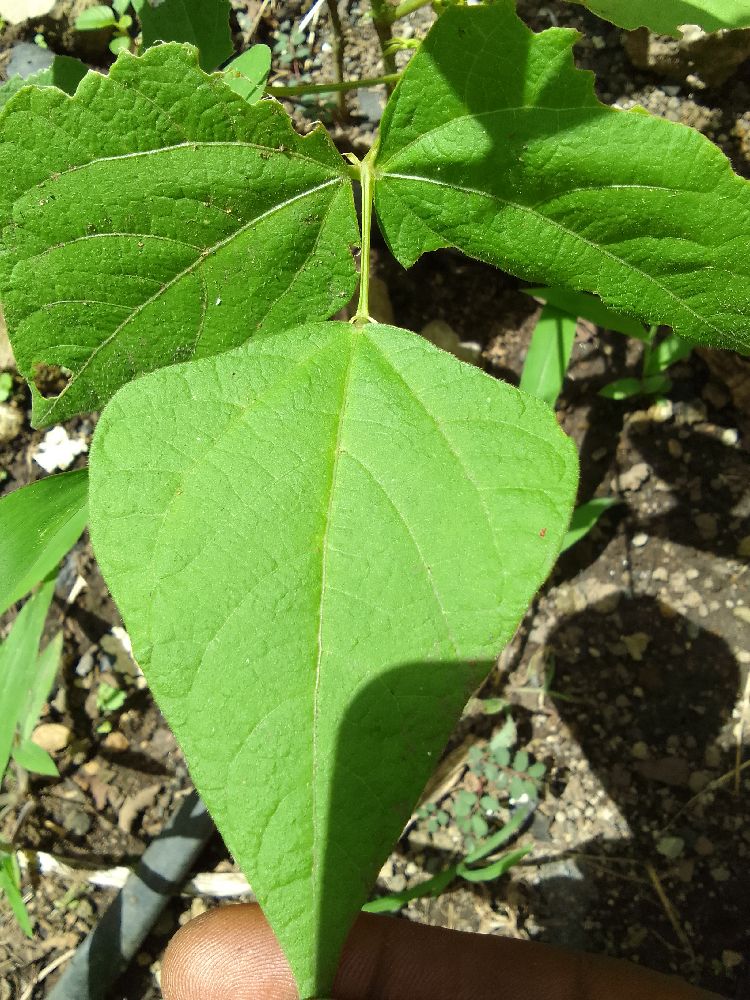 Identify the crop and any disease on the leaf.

common bean, healthy
